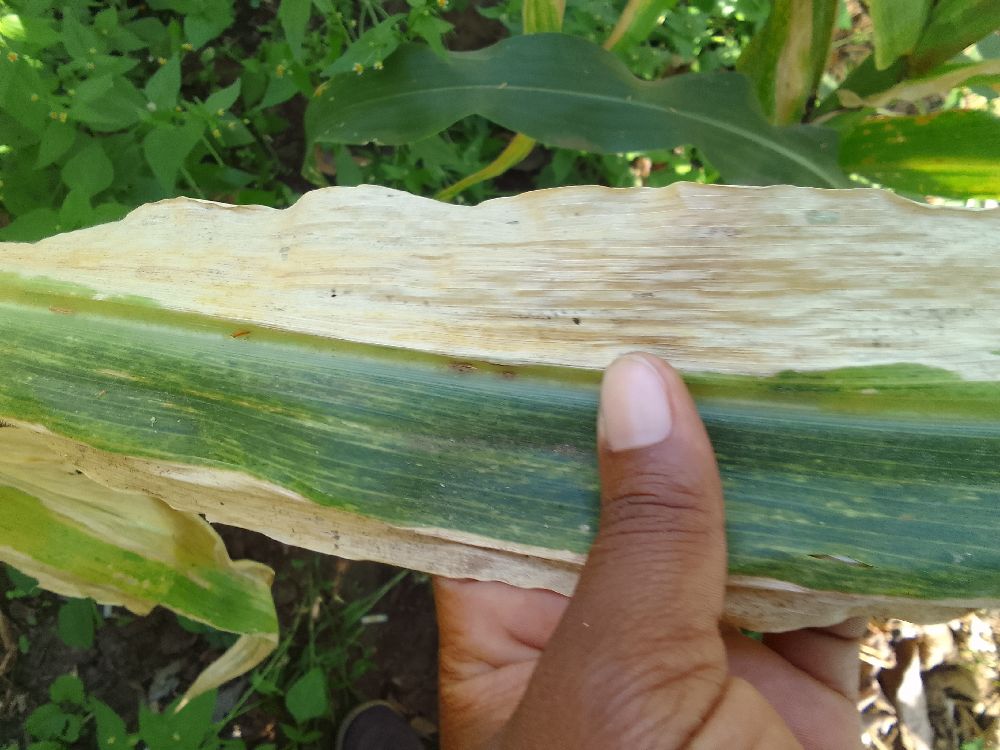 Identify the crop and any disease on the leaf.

maize, maize lethal necrosis
